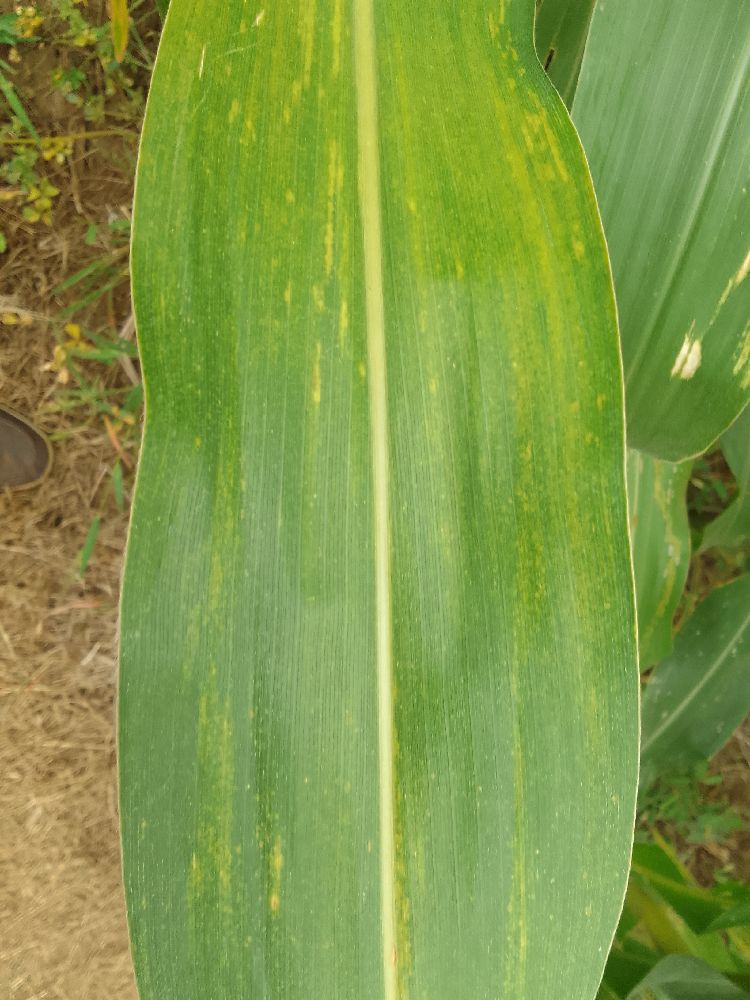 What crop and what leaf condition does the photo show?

maize, maize lethal necrosis
